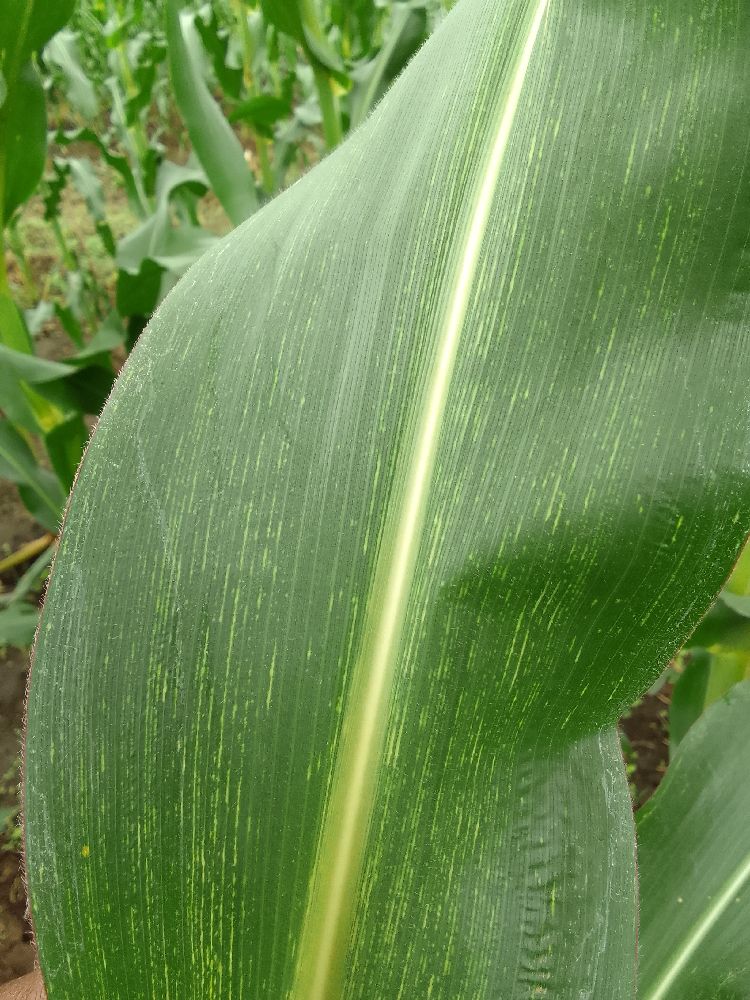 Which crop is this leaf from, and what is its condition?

maize, maize streak virus
